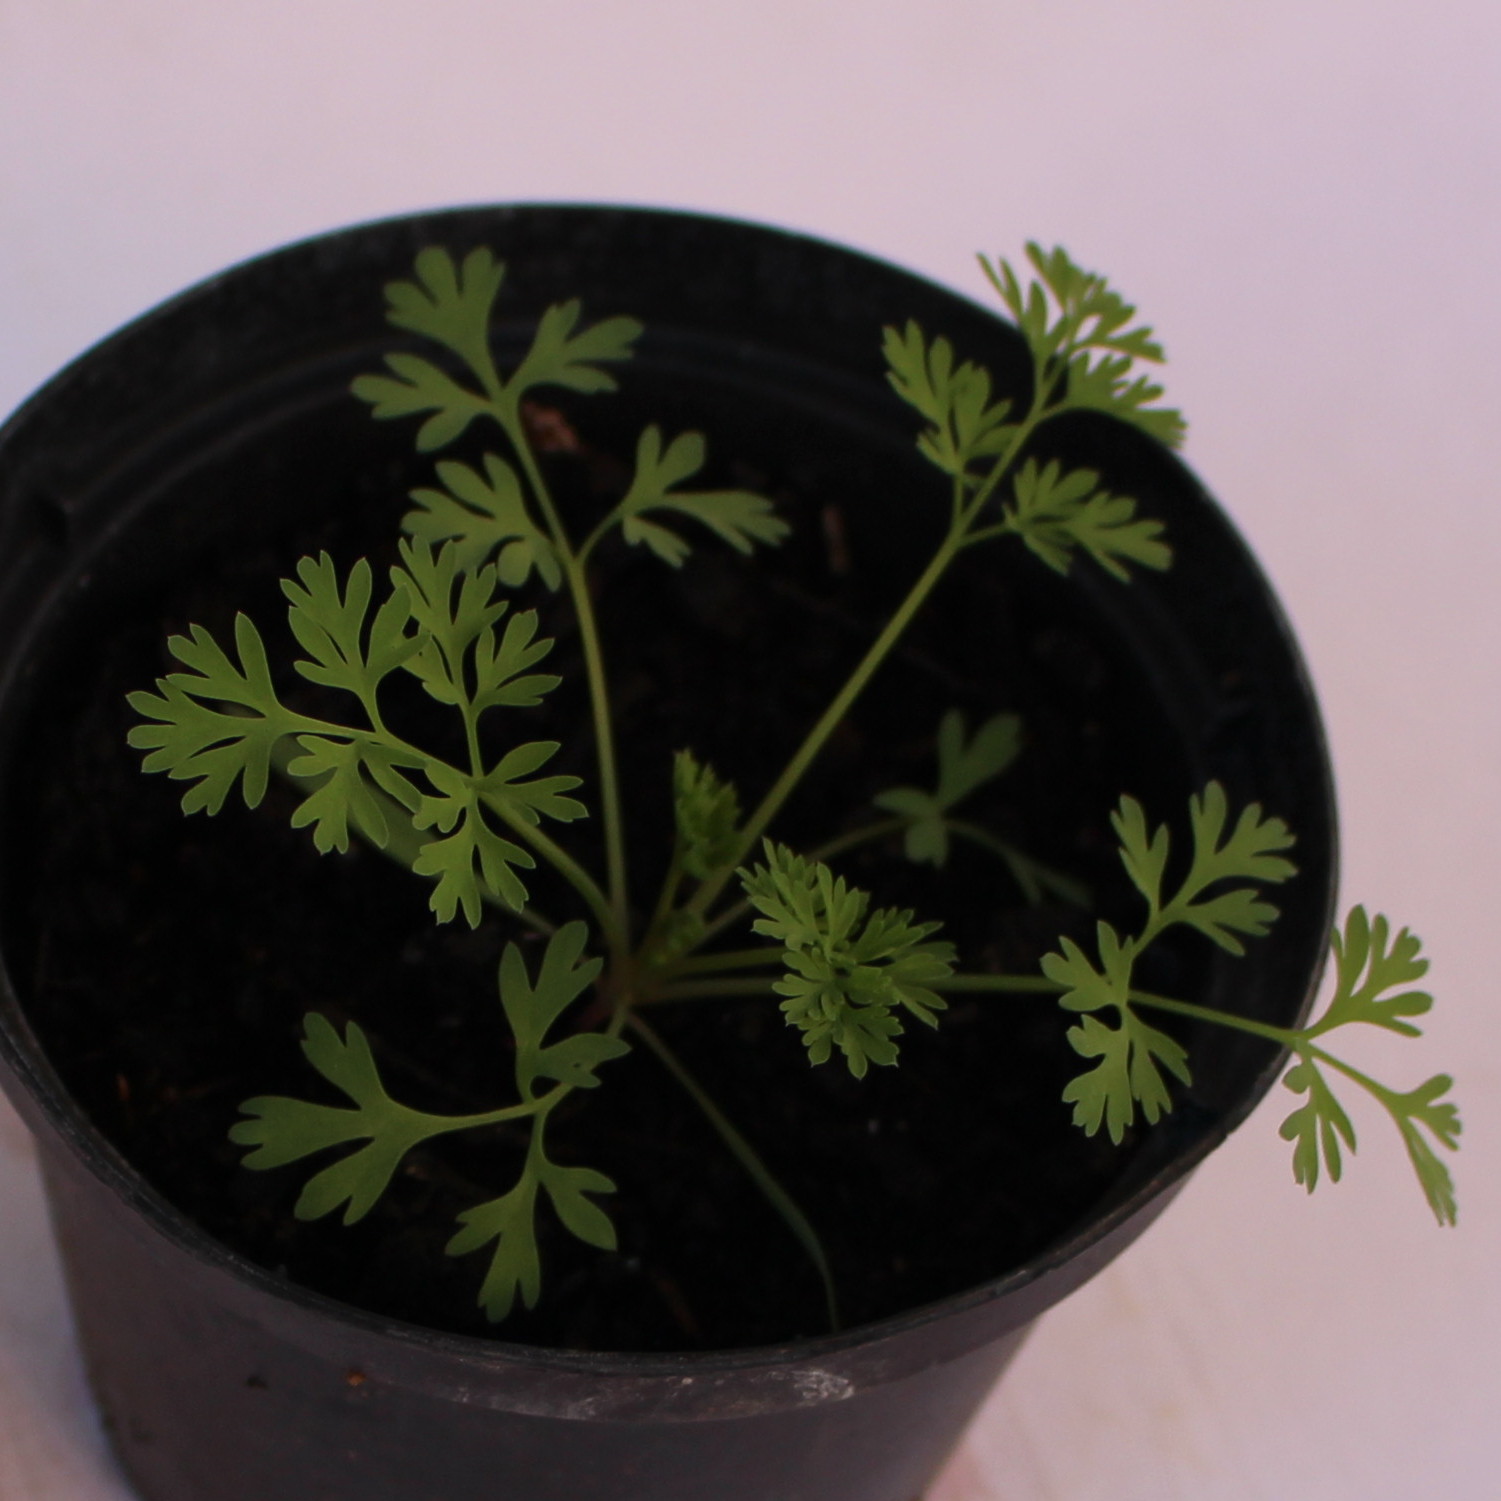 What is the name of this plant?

Fumaria officinalis
